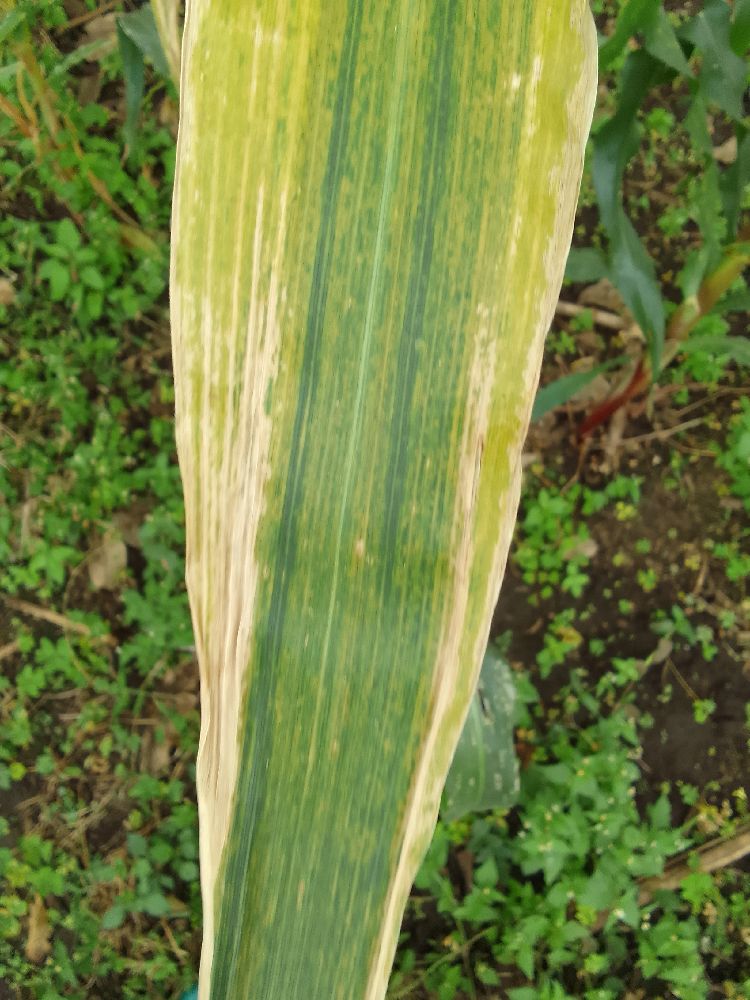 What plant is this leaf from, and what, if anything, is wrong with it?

maize, maize lethal necrosis
